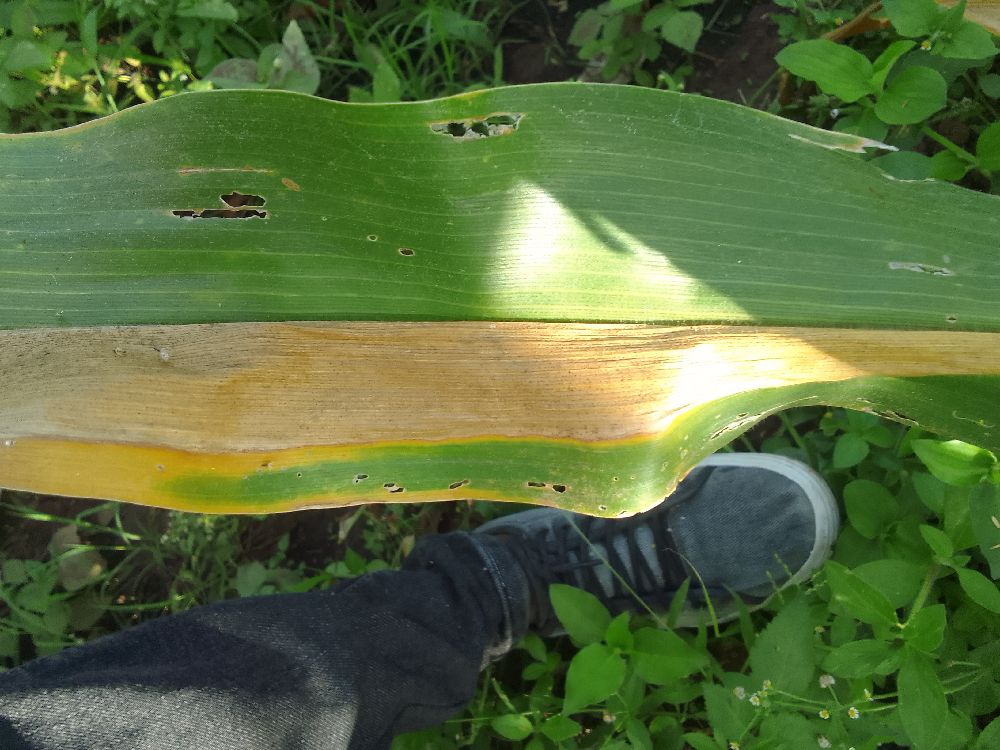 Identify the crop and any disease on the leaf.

maize, maize lethal necrosis
